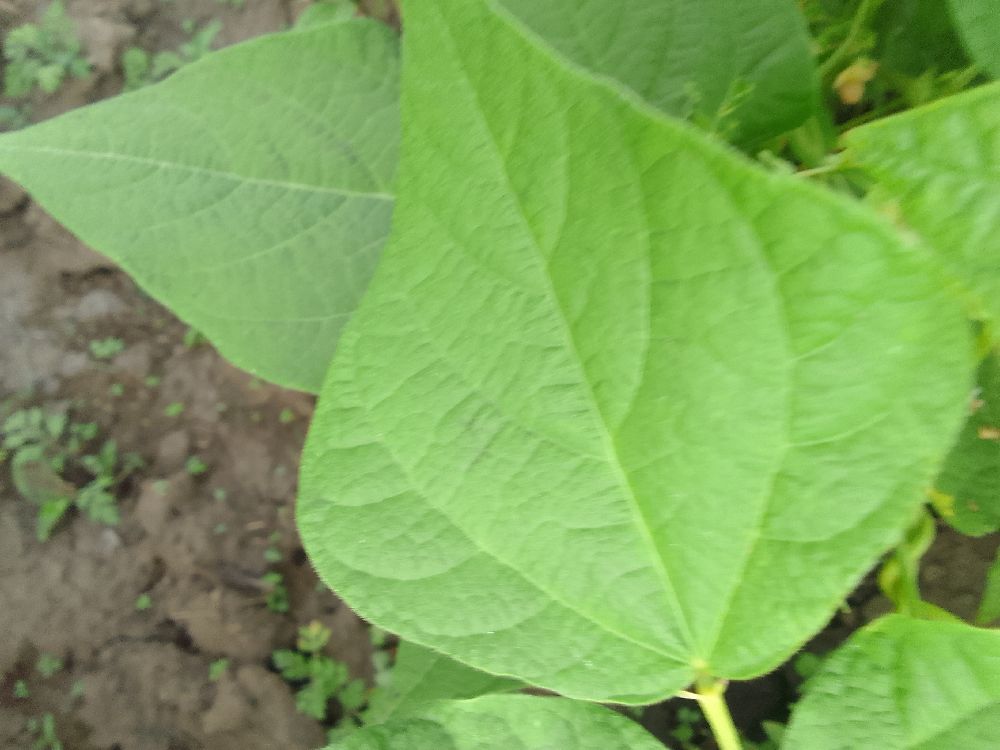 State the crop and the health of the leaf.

common bean, healthy
